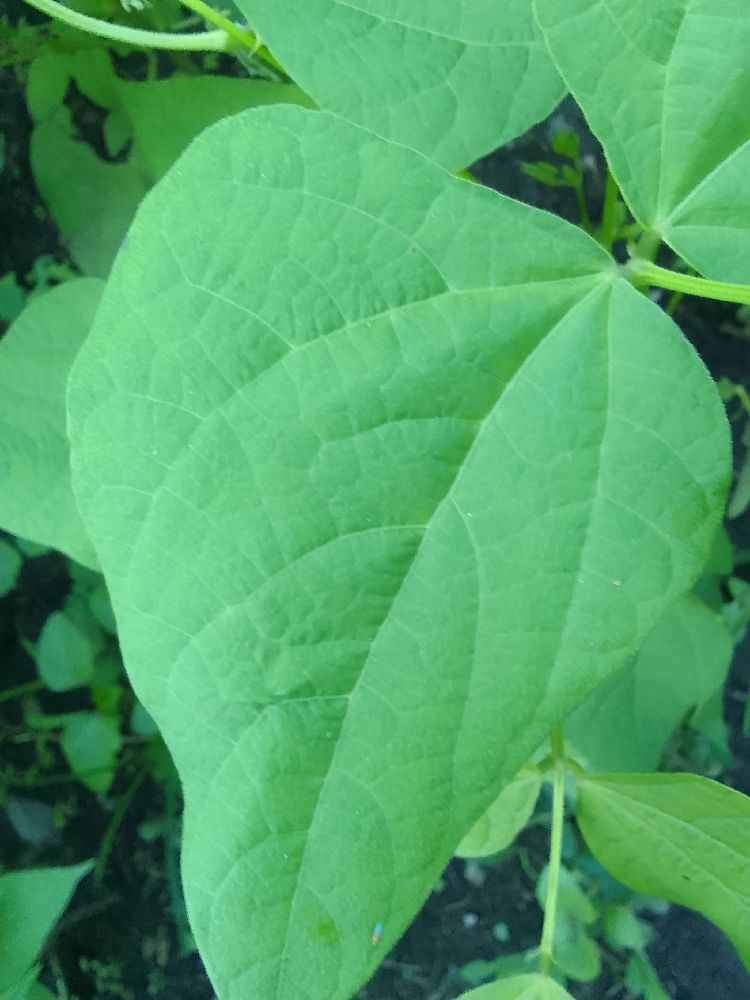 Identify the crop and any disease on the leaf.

common bean, healthy
